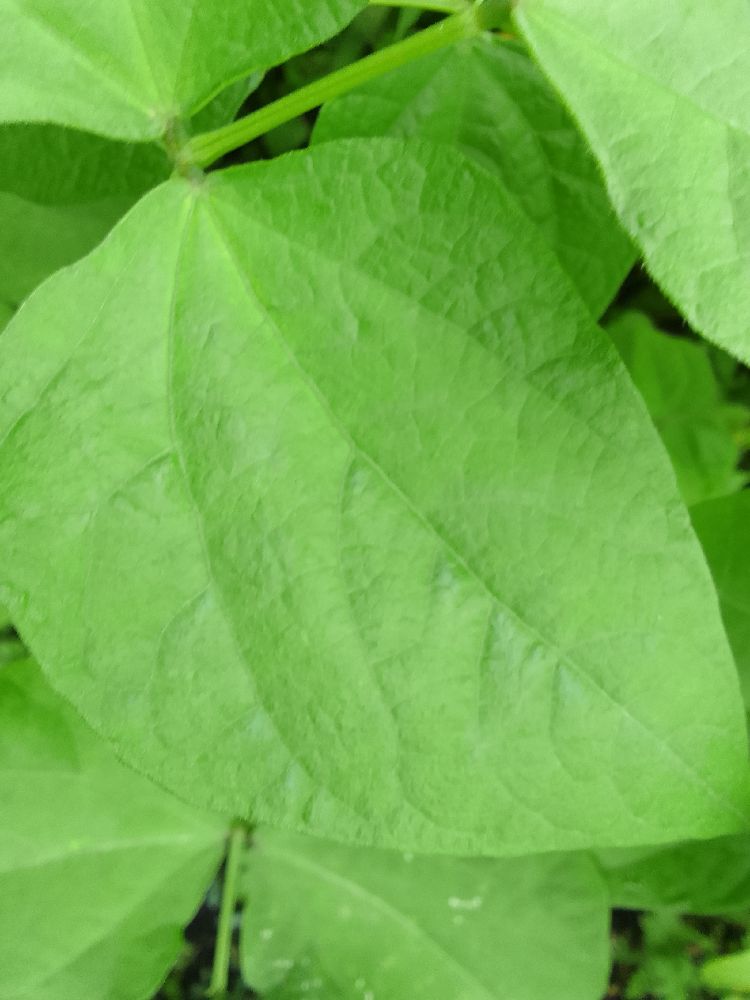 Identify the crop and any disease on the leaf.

common bean, healthy
